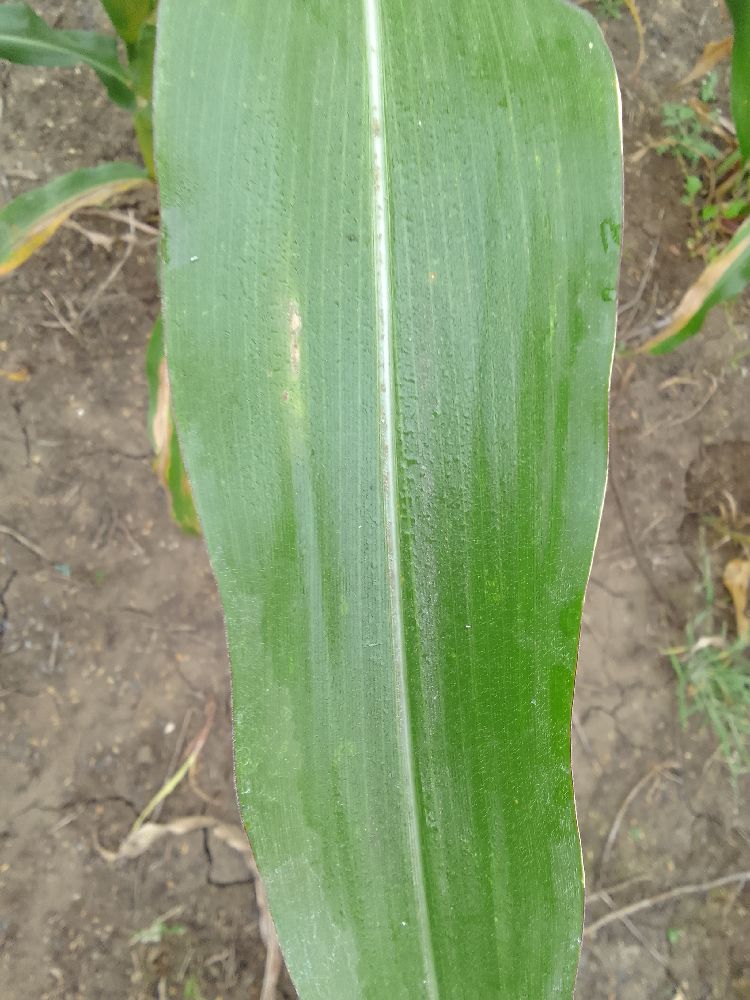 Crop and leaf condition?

maize, healthy
